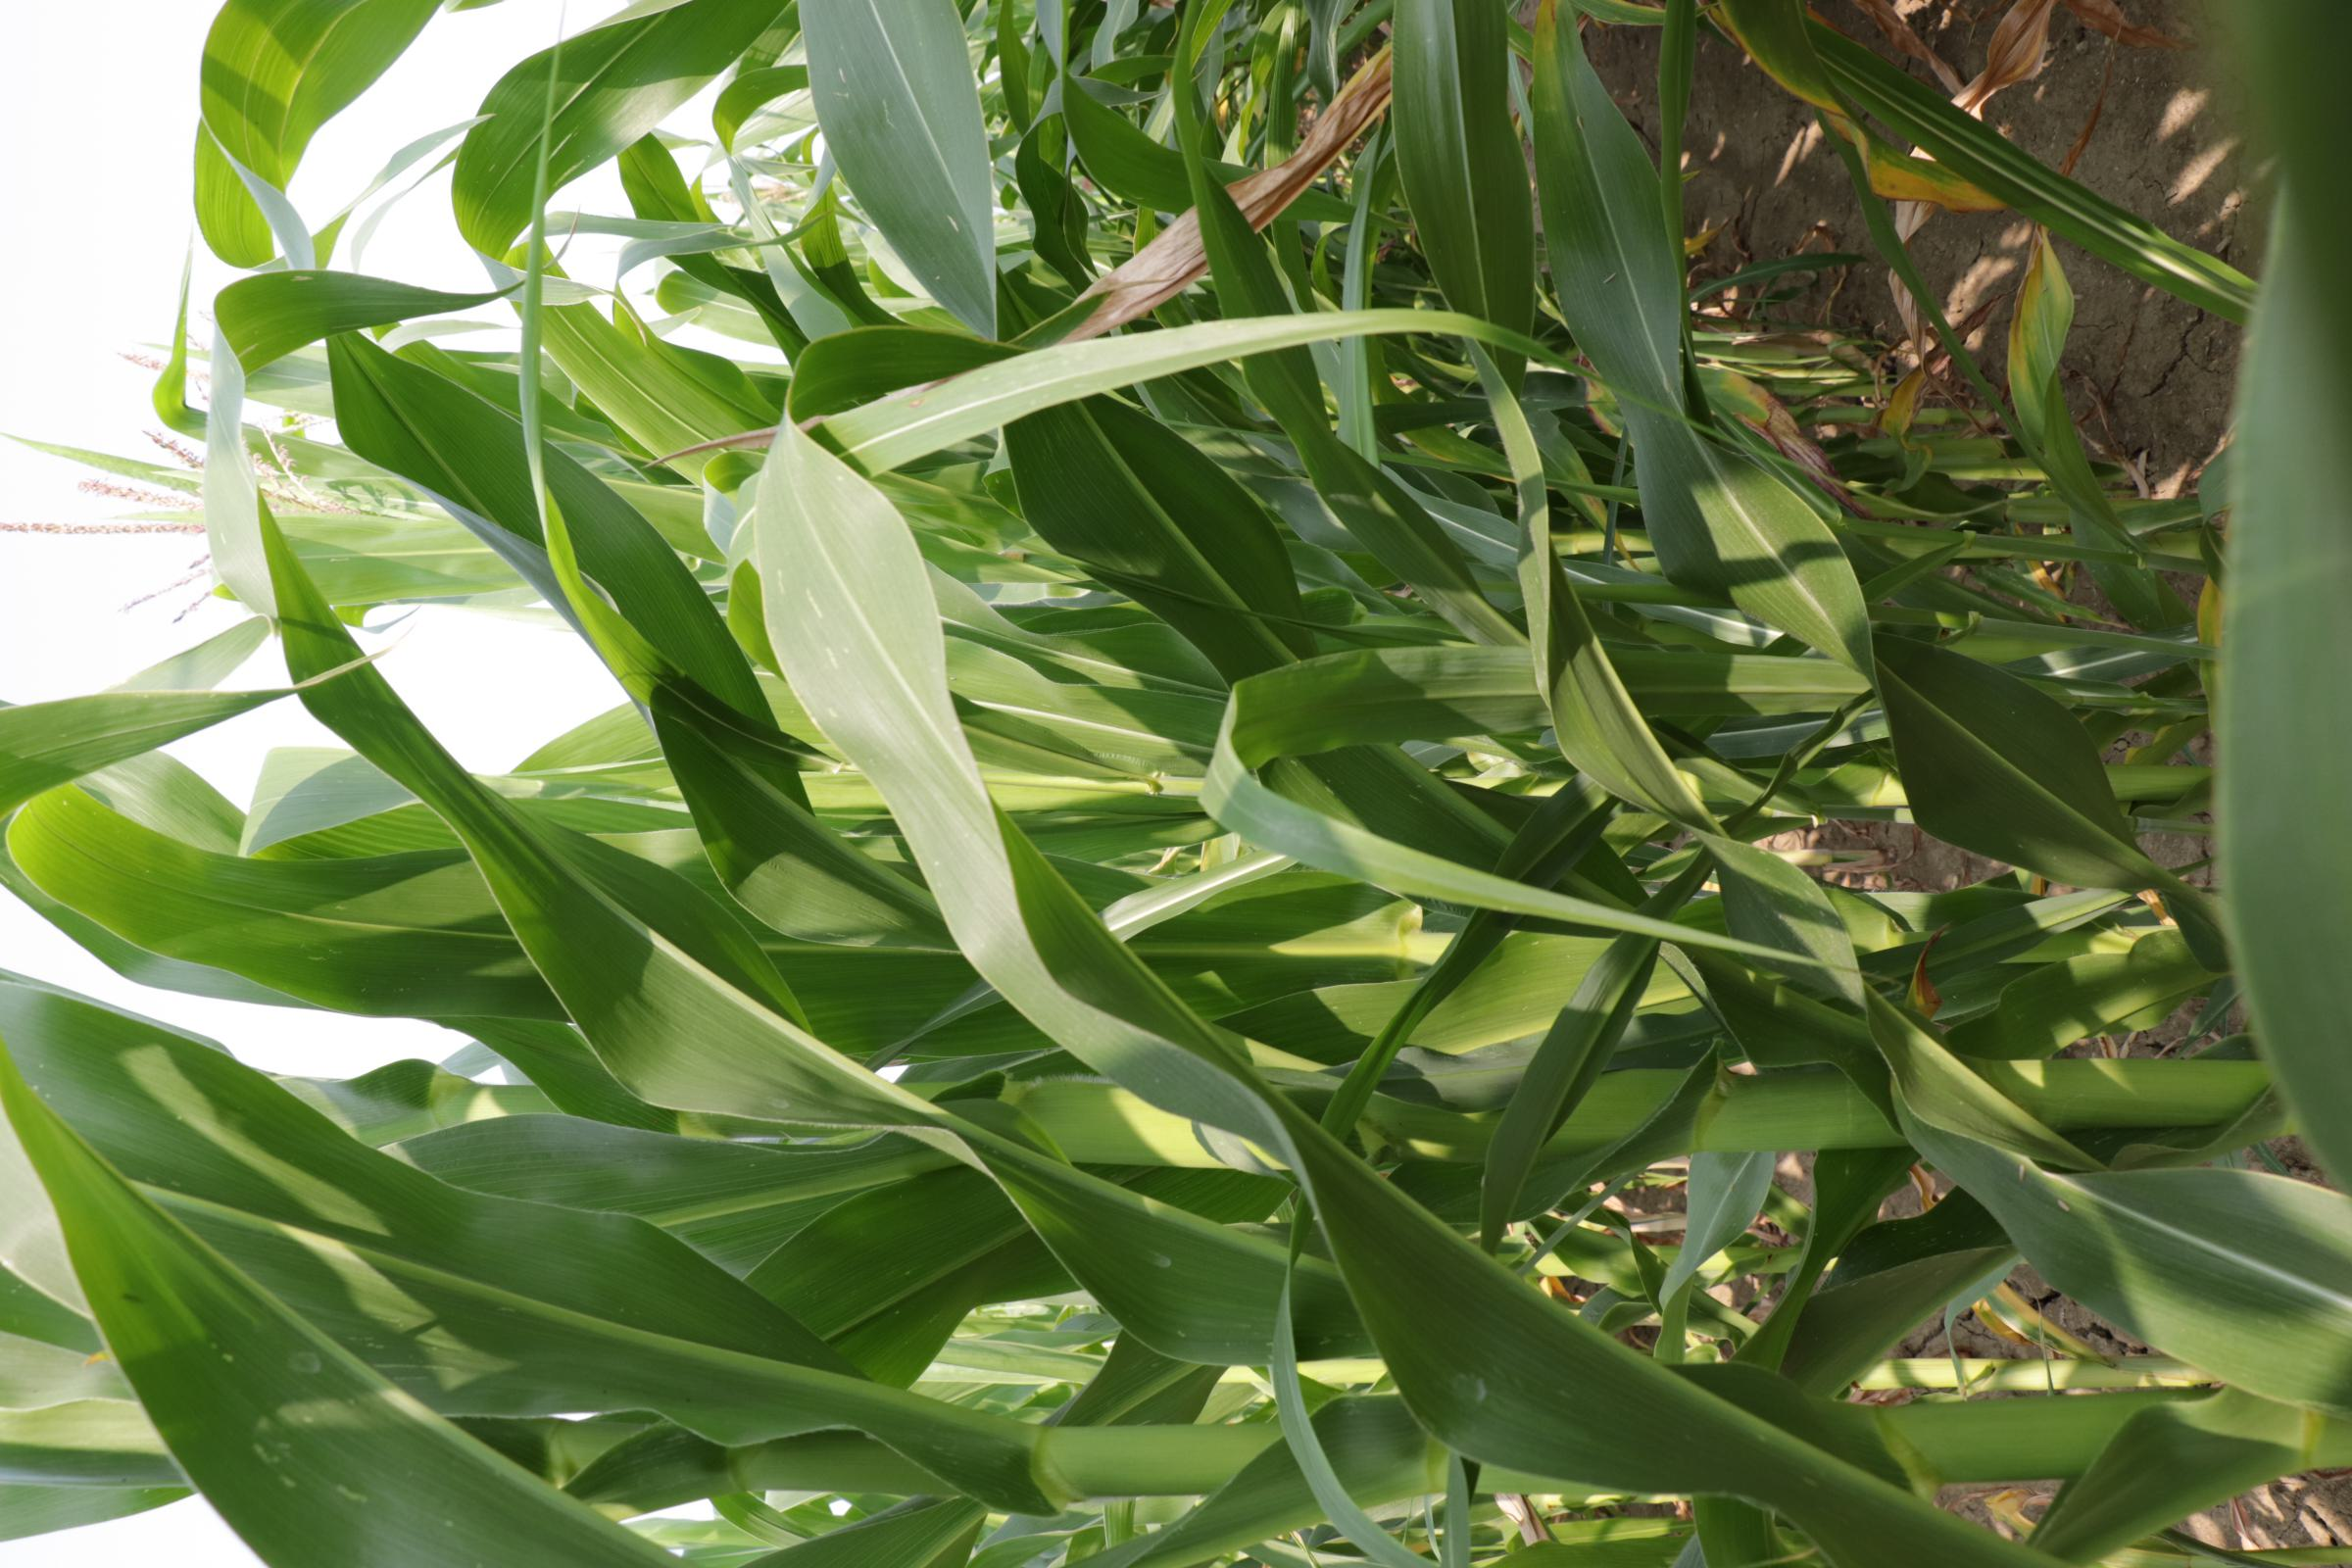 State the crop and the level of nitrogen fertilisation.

maize, full nitrogen fertilisation
